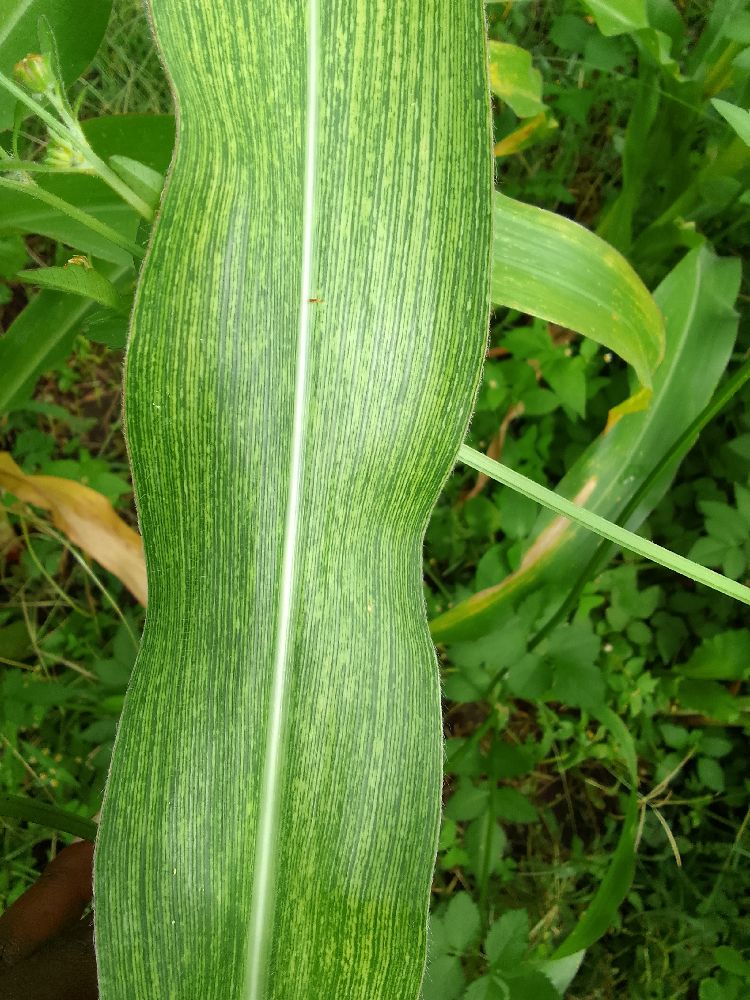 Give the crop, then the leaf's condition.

maize, maize streak virus
